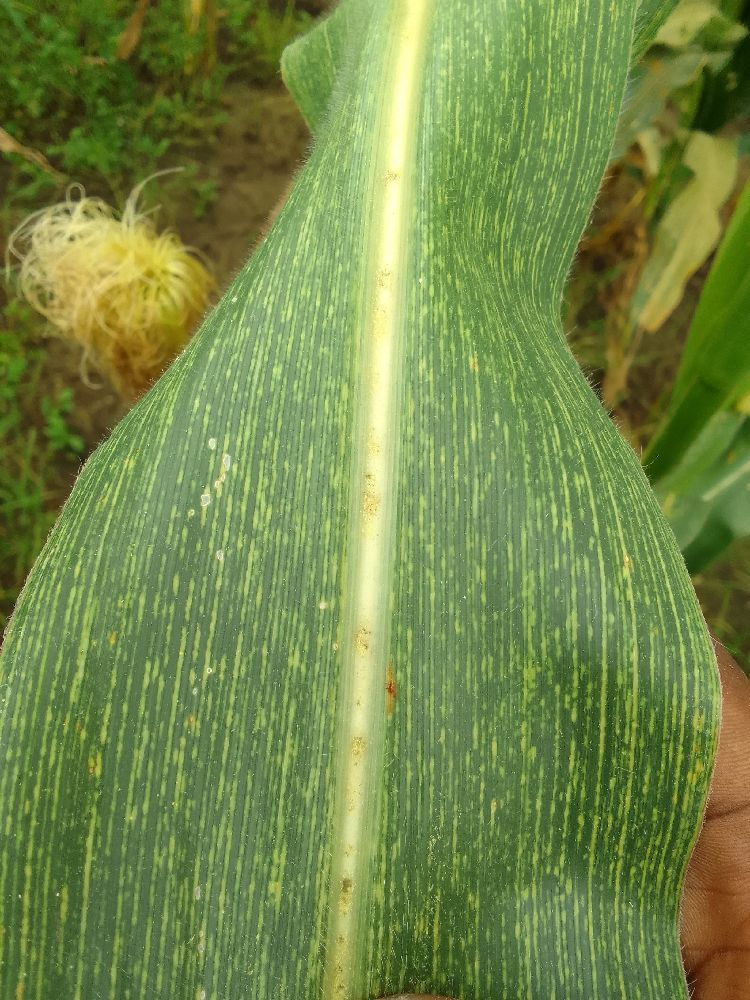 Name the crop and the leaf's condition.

maize, maize streak virus
